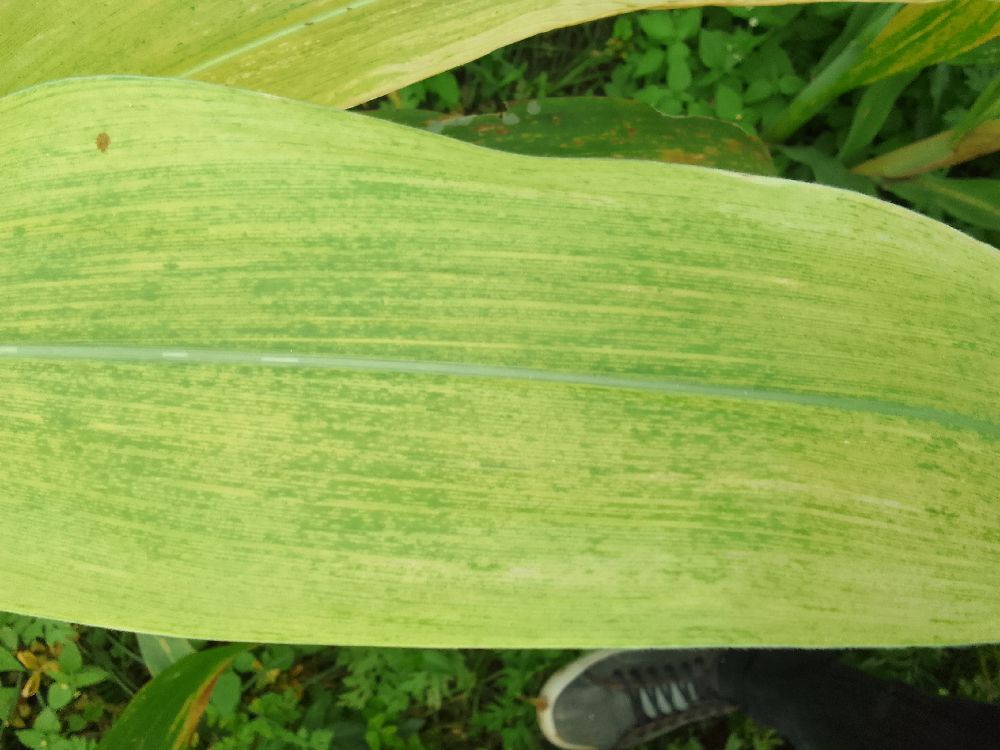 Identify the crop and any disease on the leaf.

maize, maize lethal necrosis
